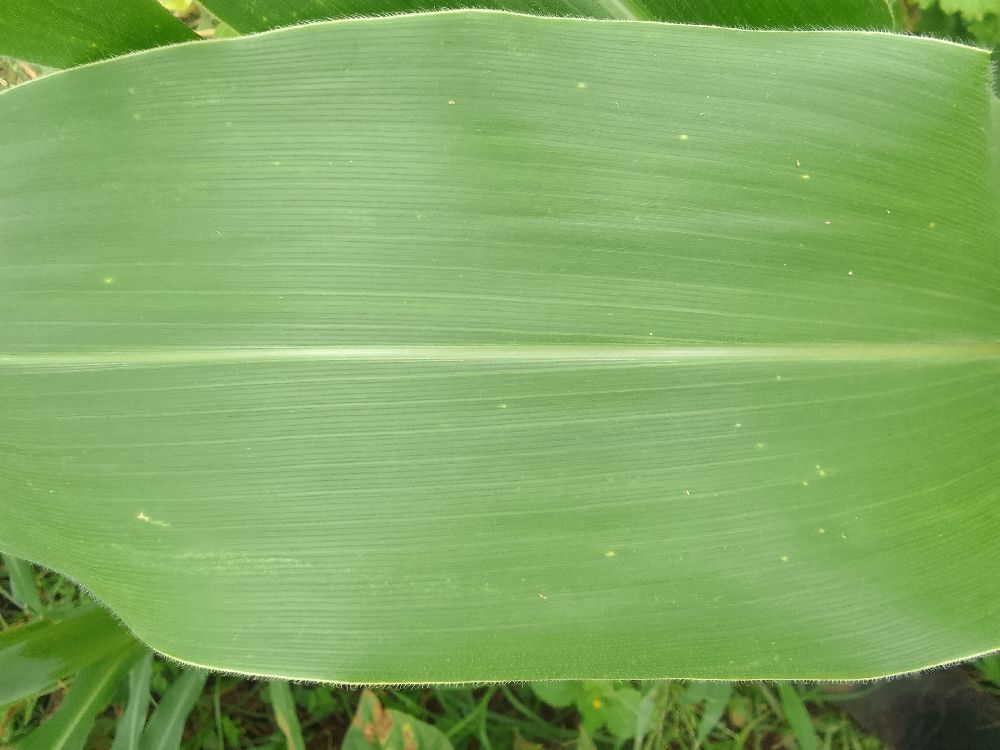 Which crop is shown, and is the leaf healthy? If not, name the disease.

maize, healthy
